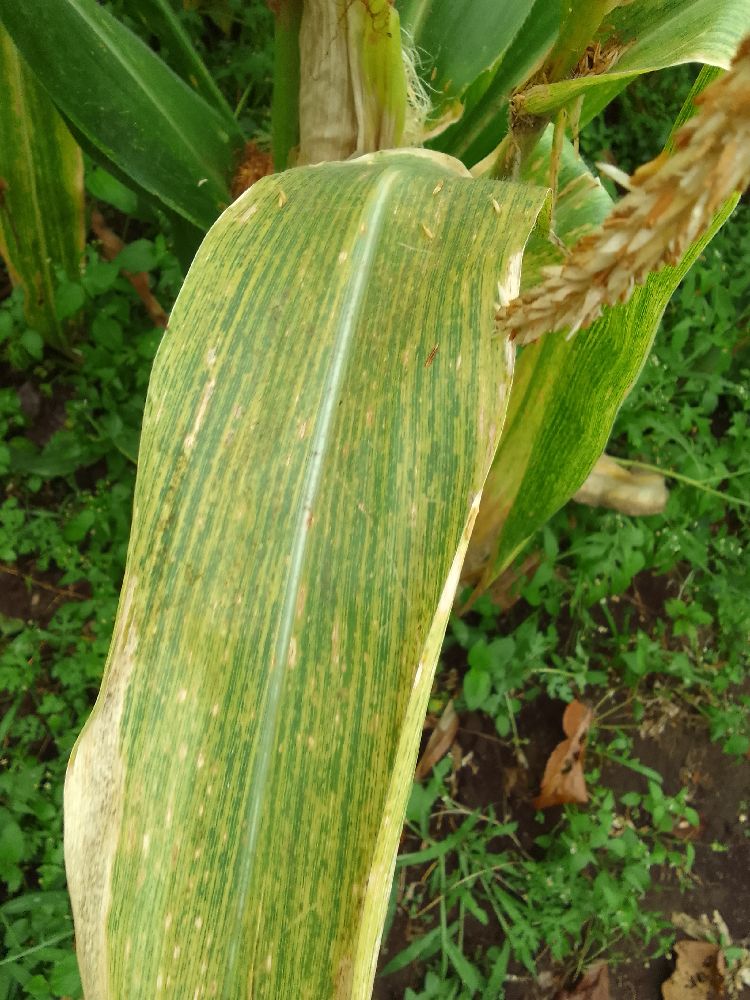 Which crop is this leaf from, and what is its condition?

maize, maize lethal necrosis
